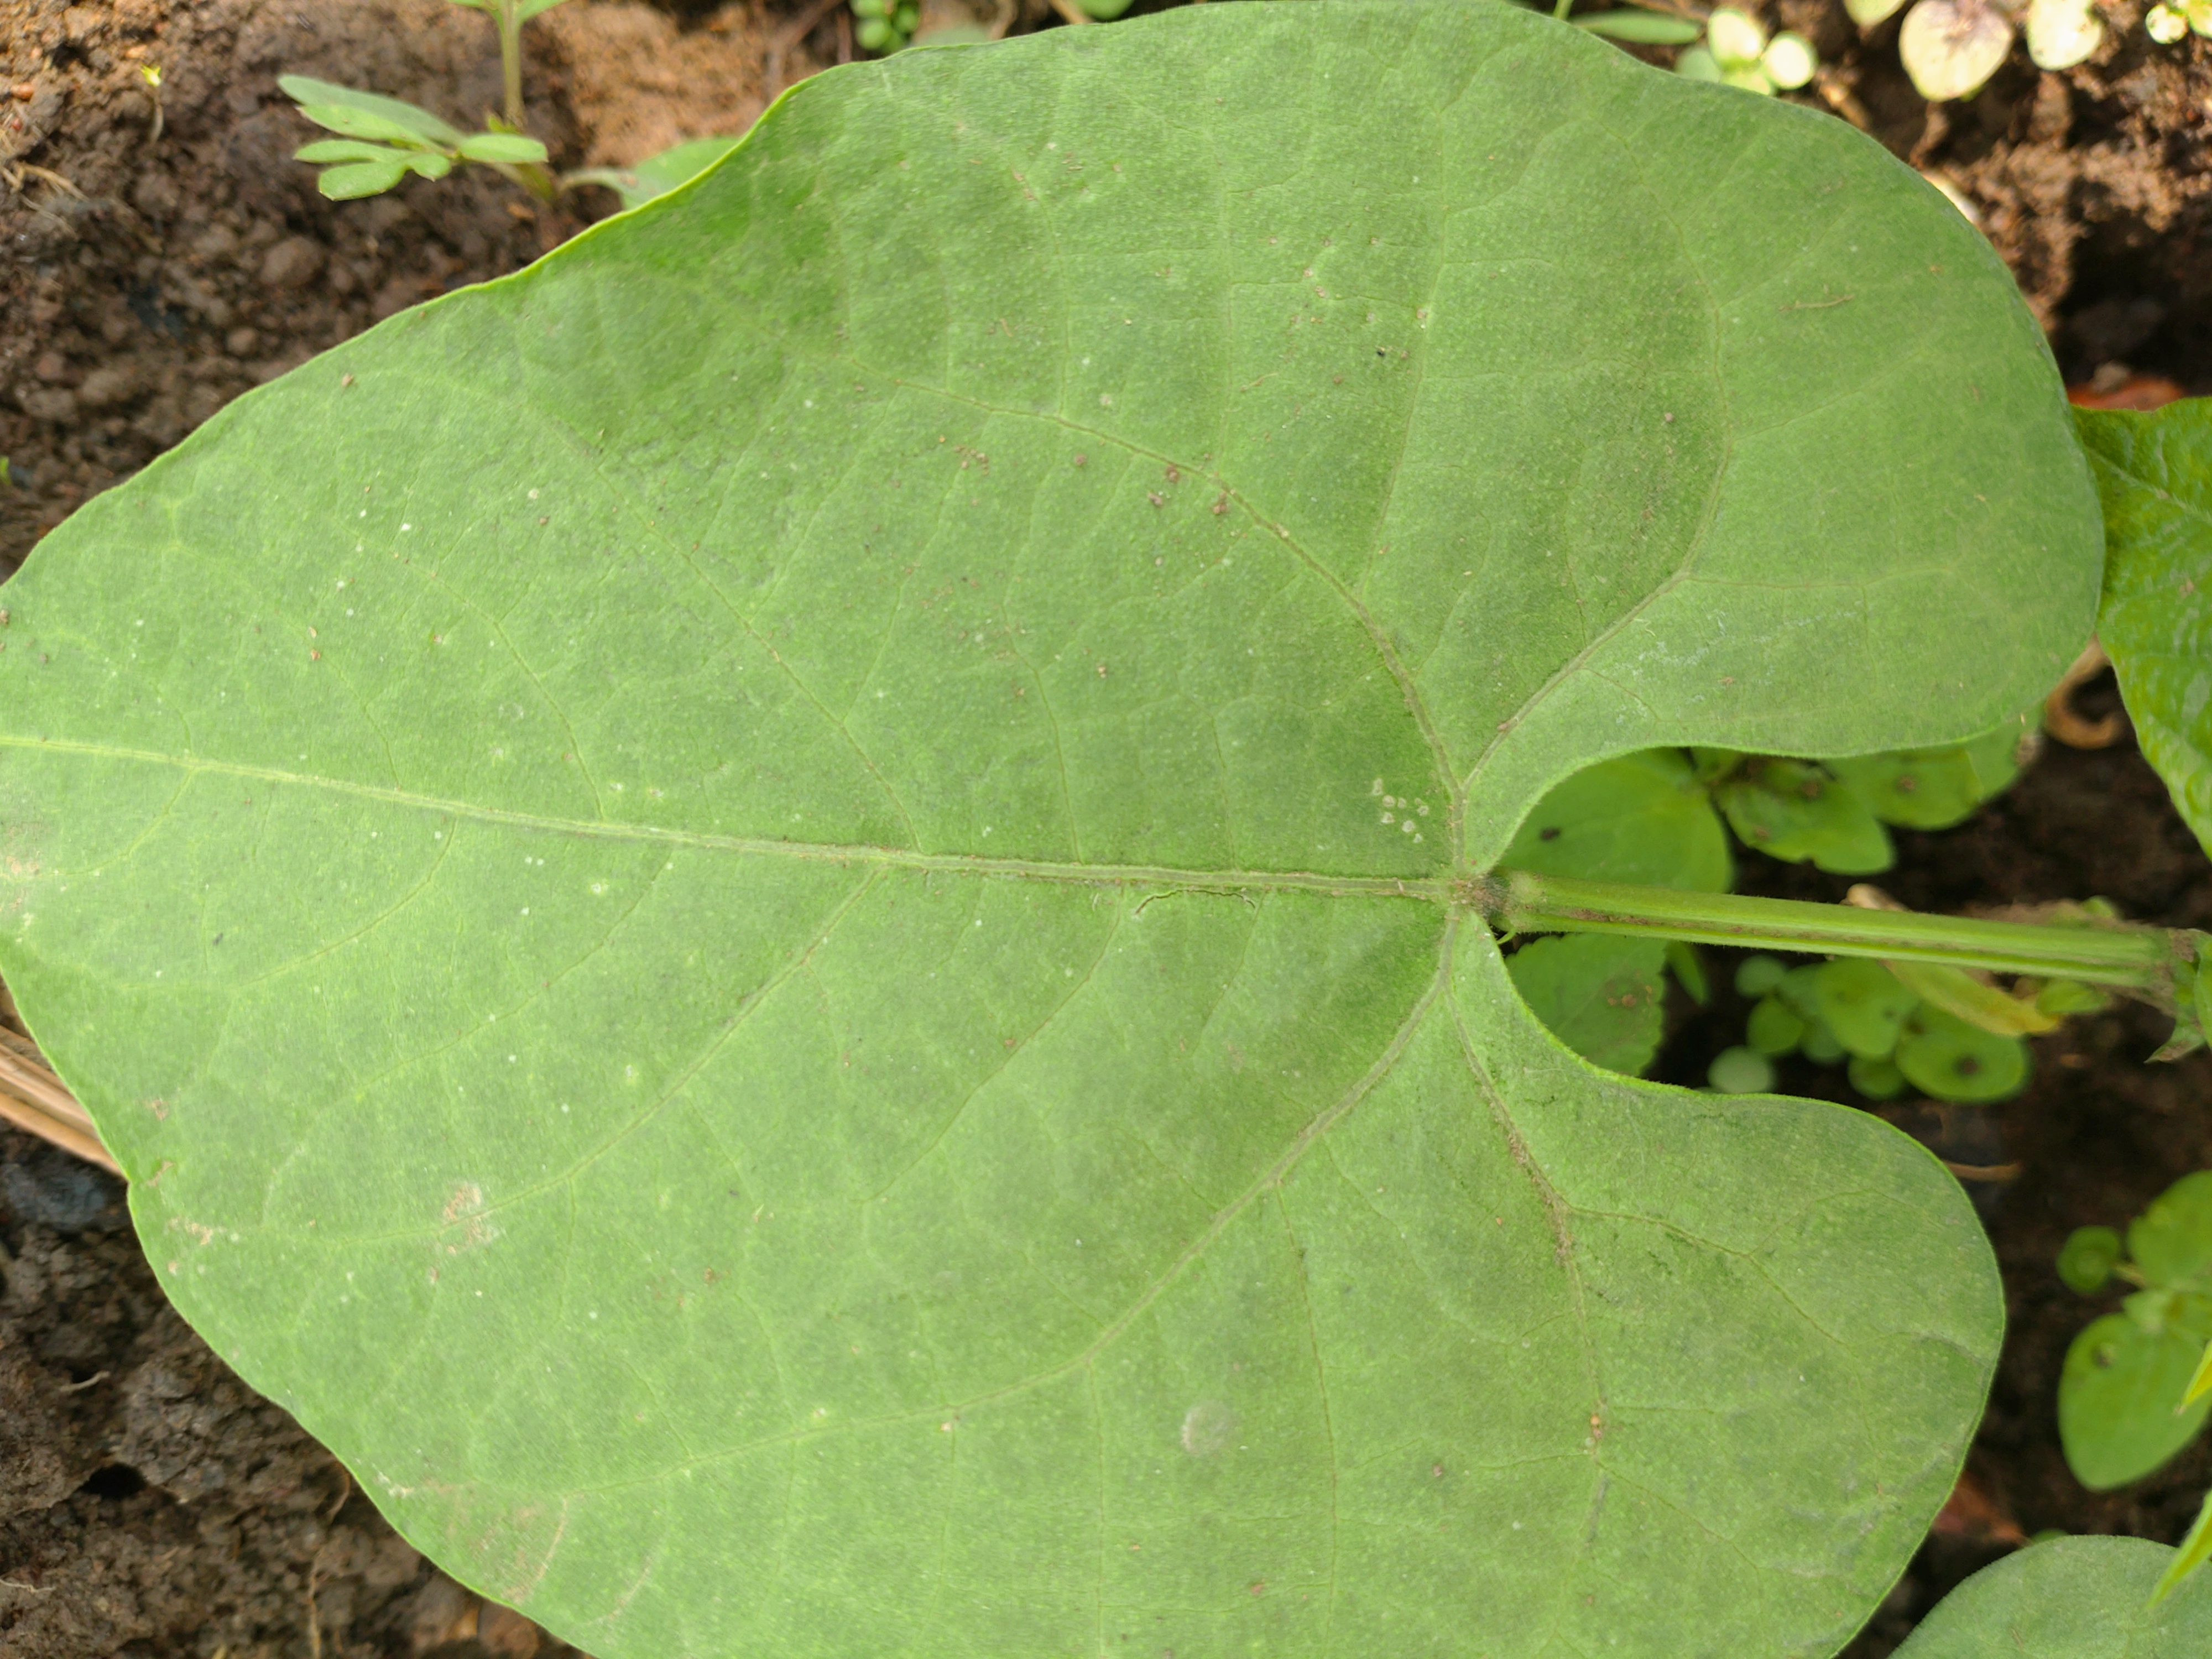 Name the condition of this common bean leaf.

healthy
